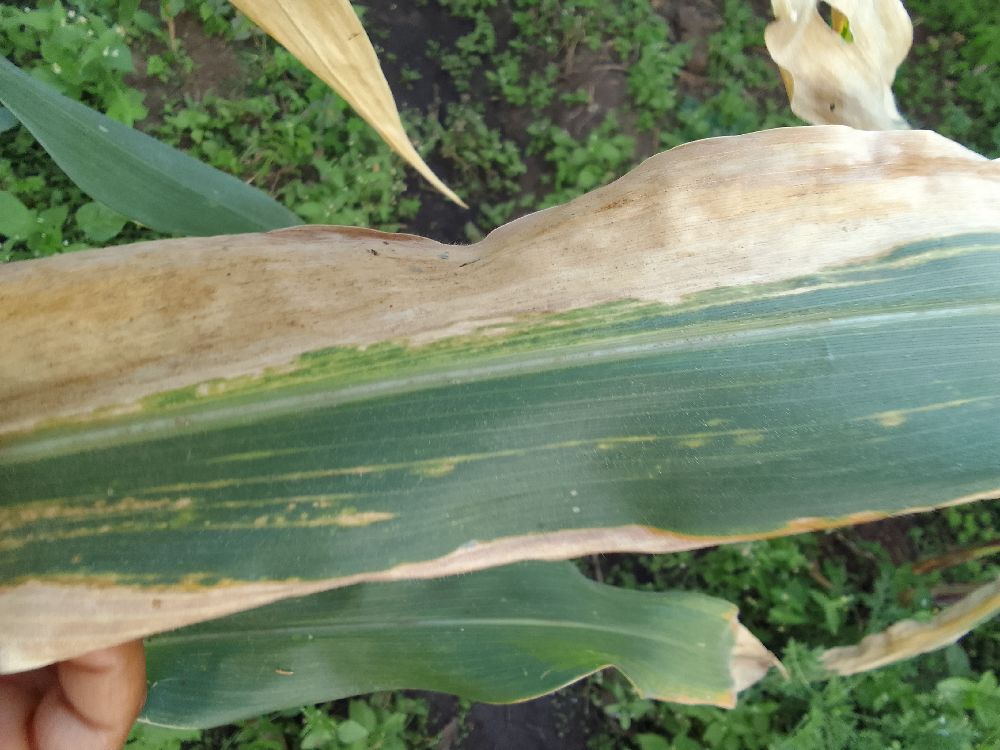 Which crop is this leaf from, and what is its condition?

maize, maize lethal necrosis
